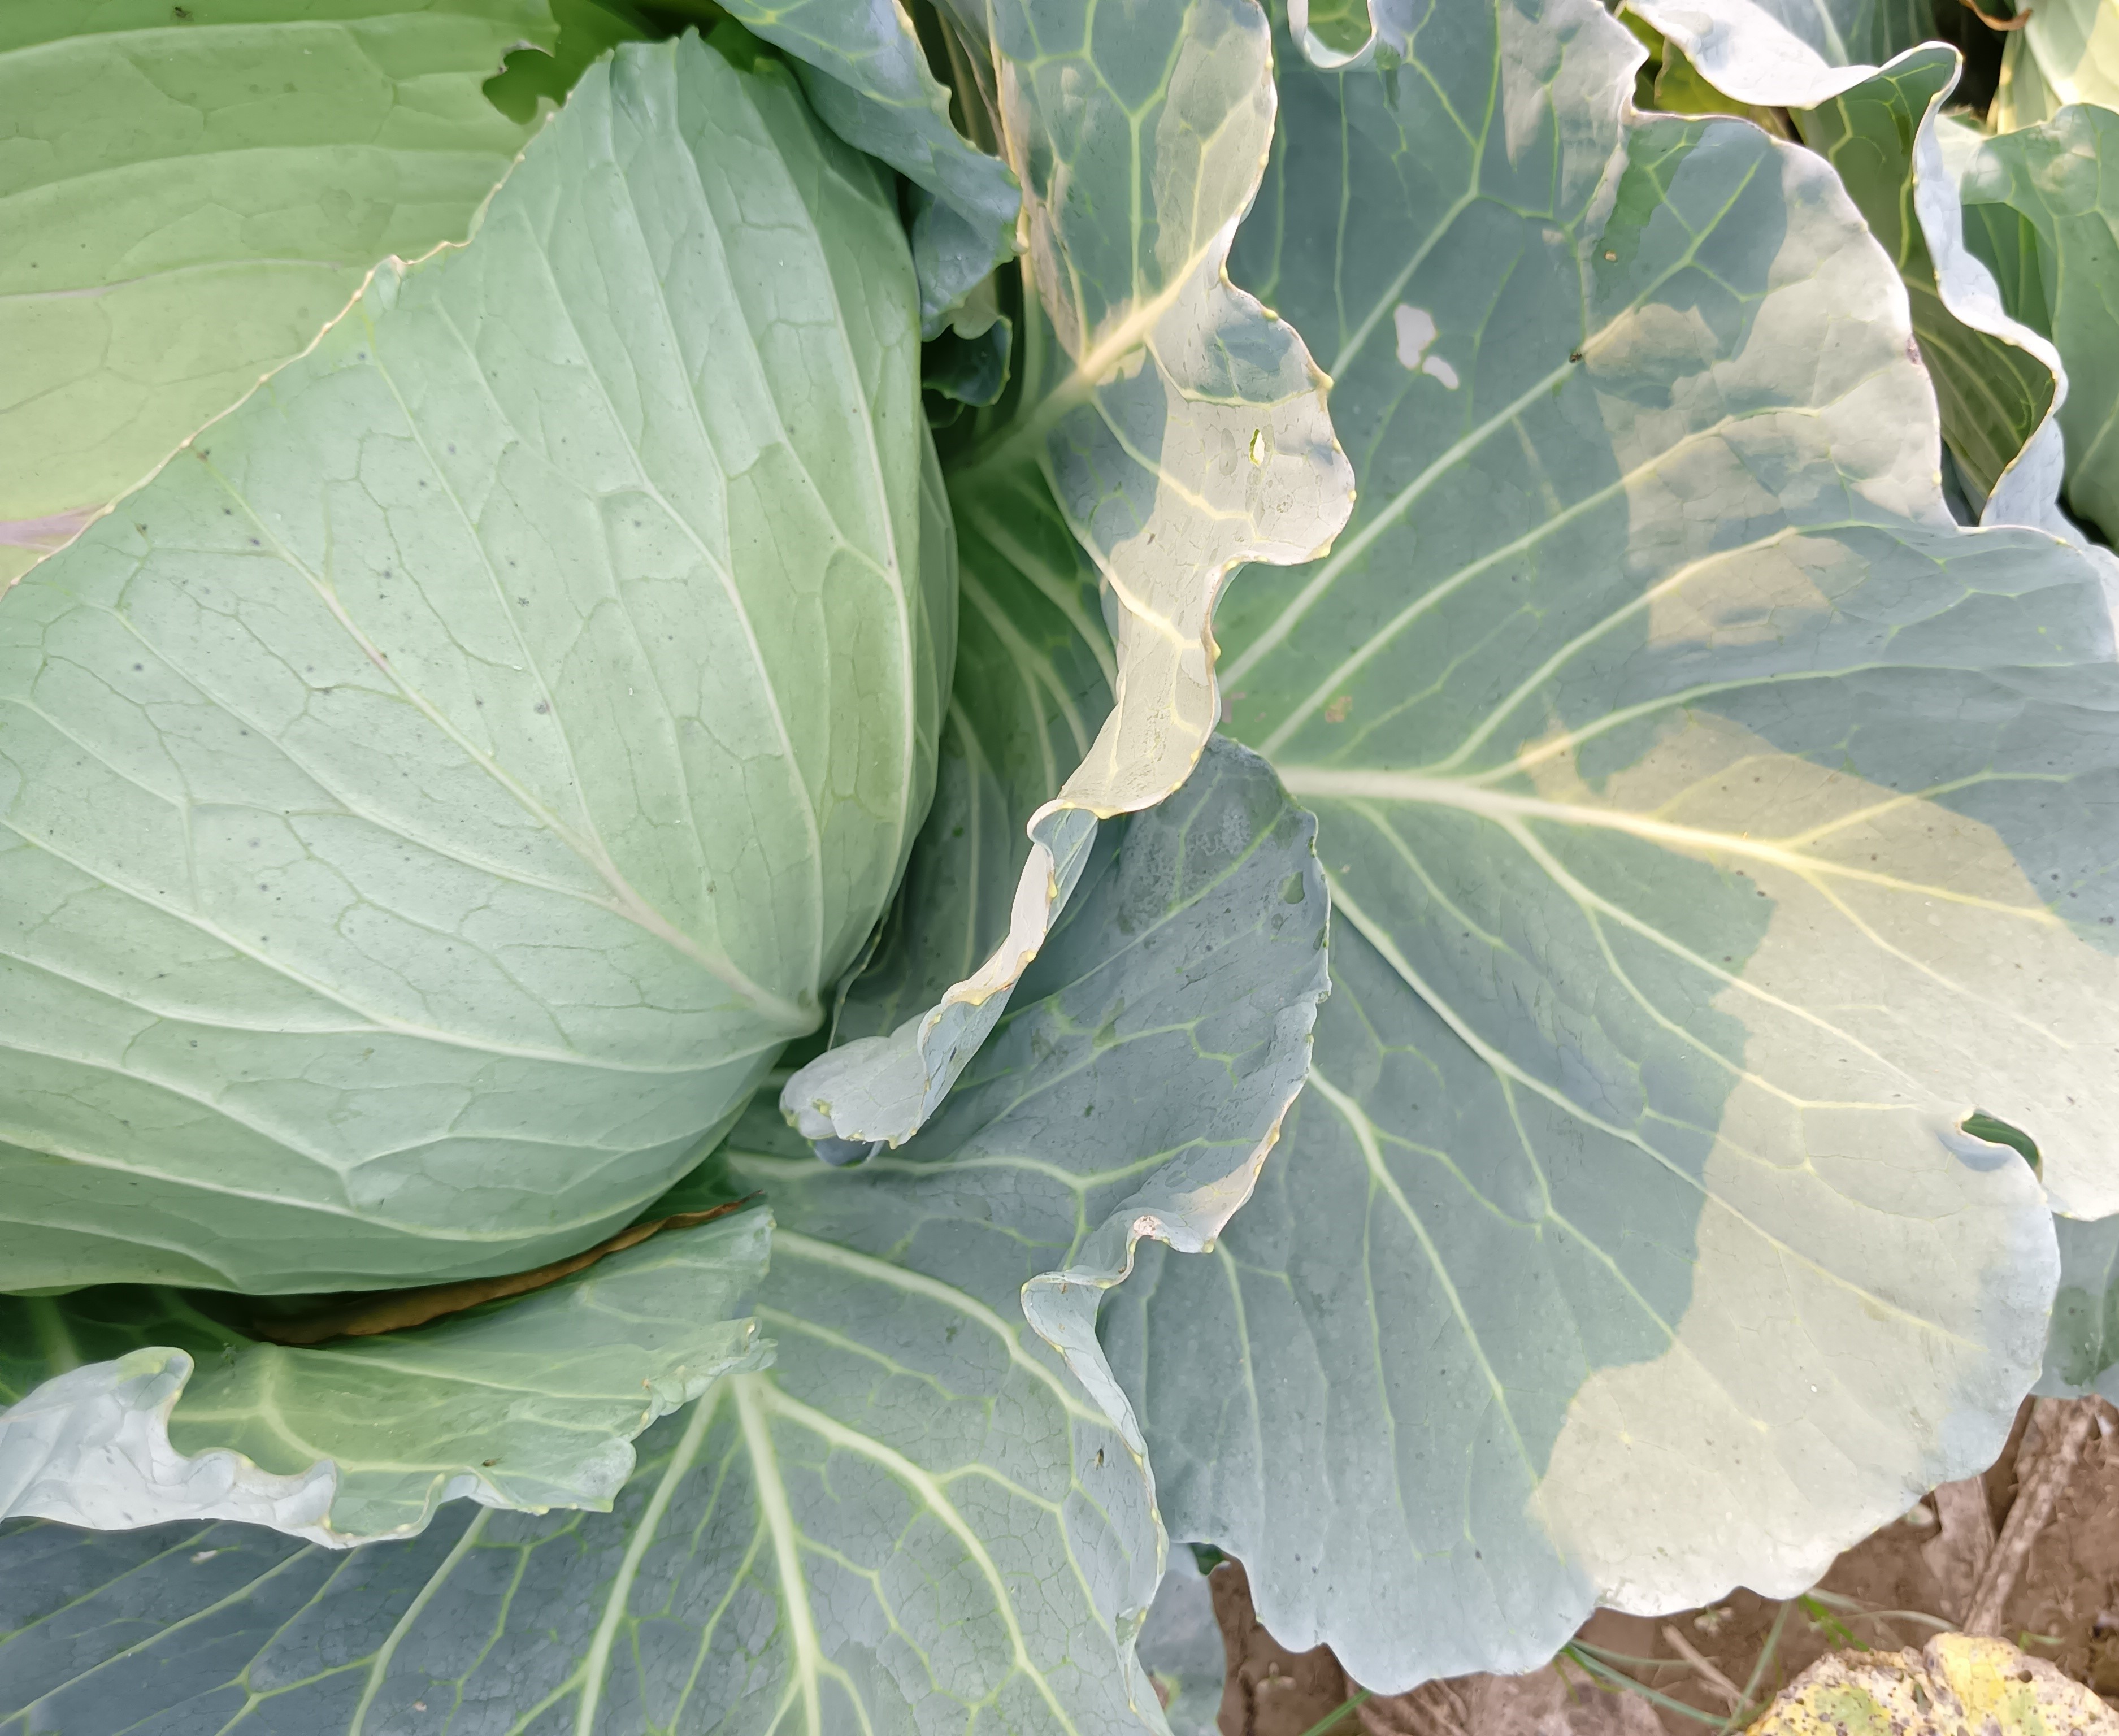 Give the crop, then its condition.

cabbage, healthy
